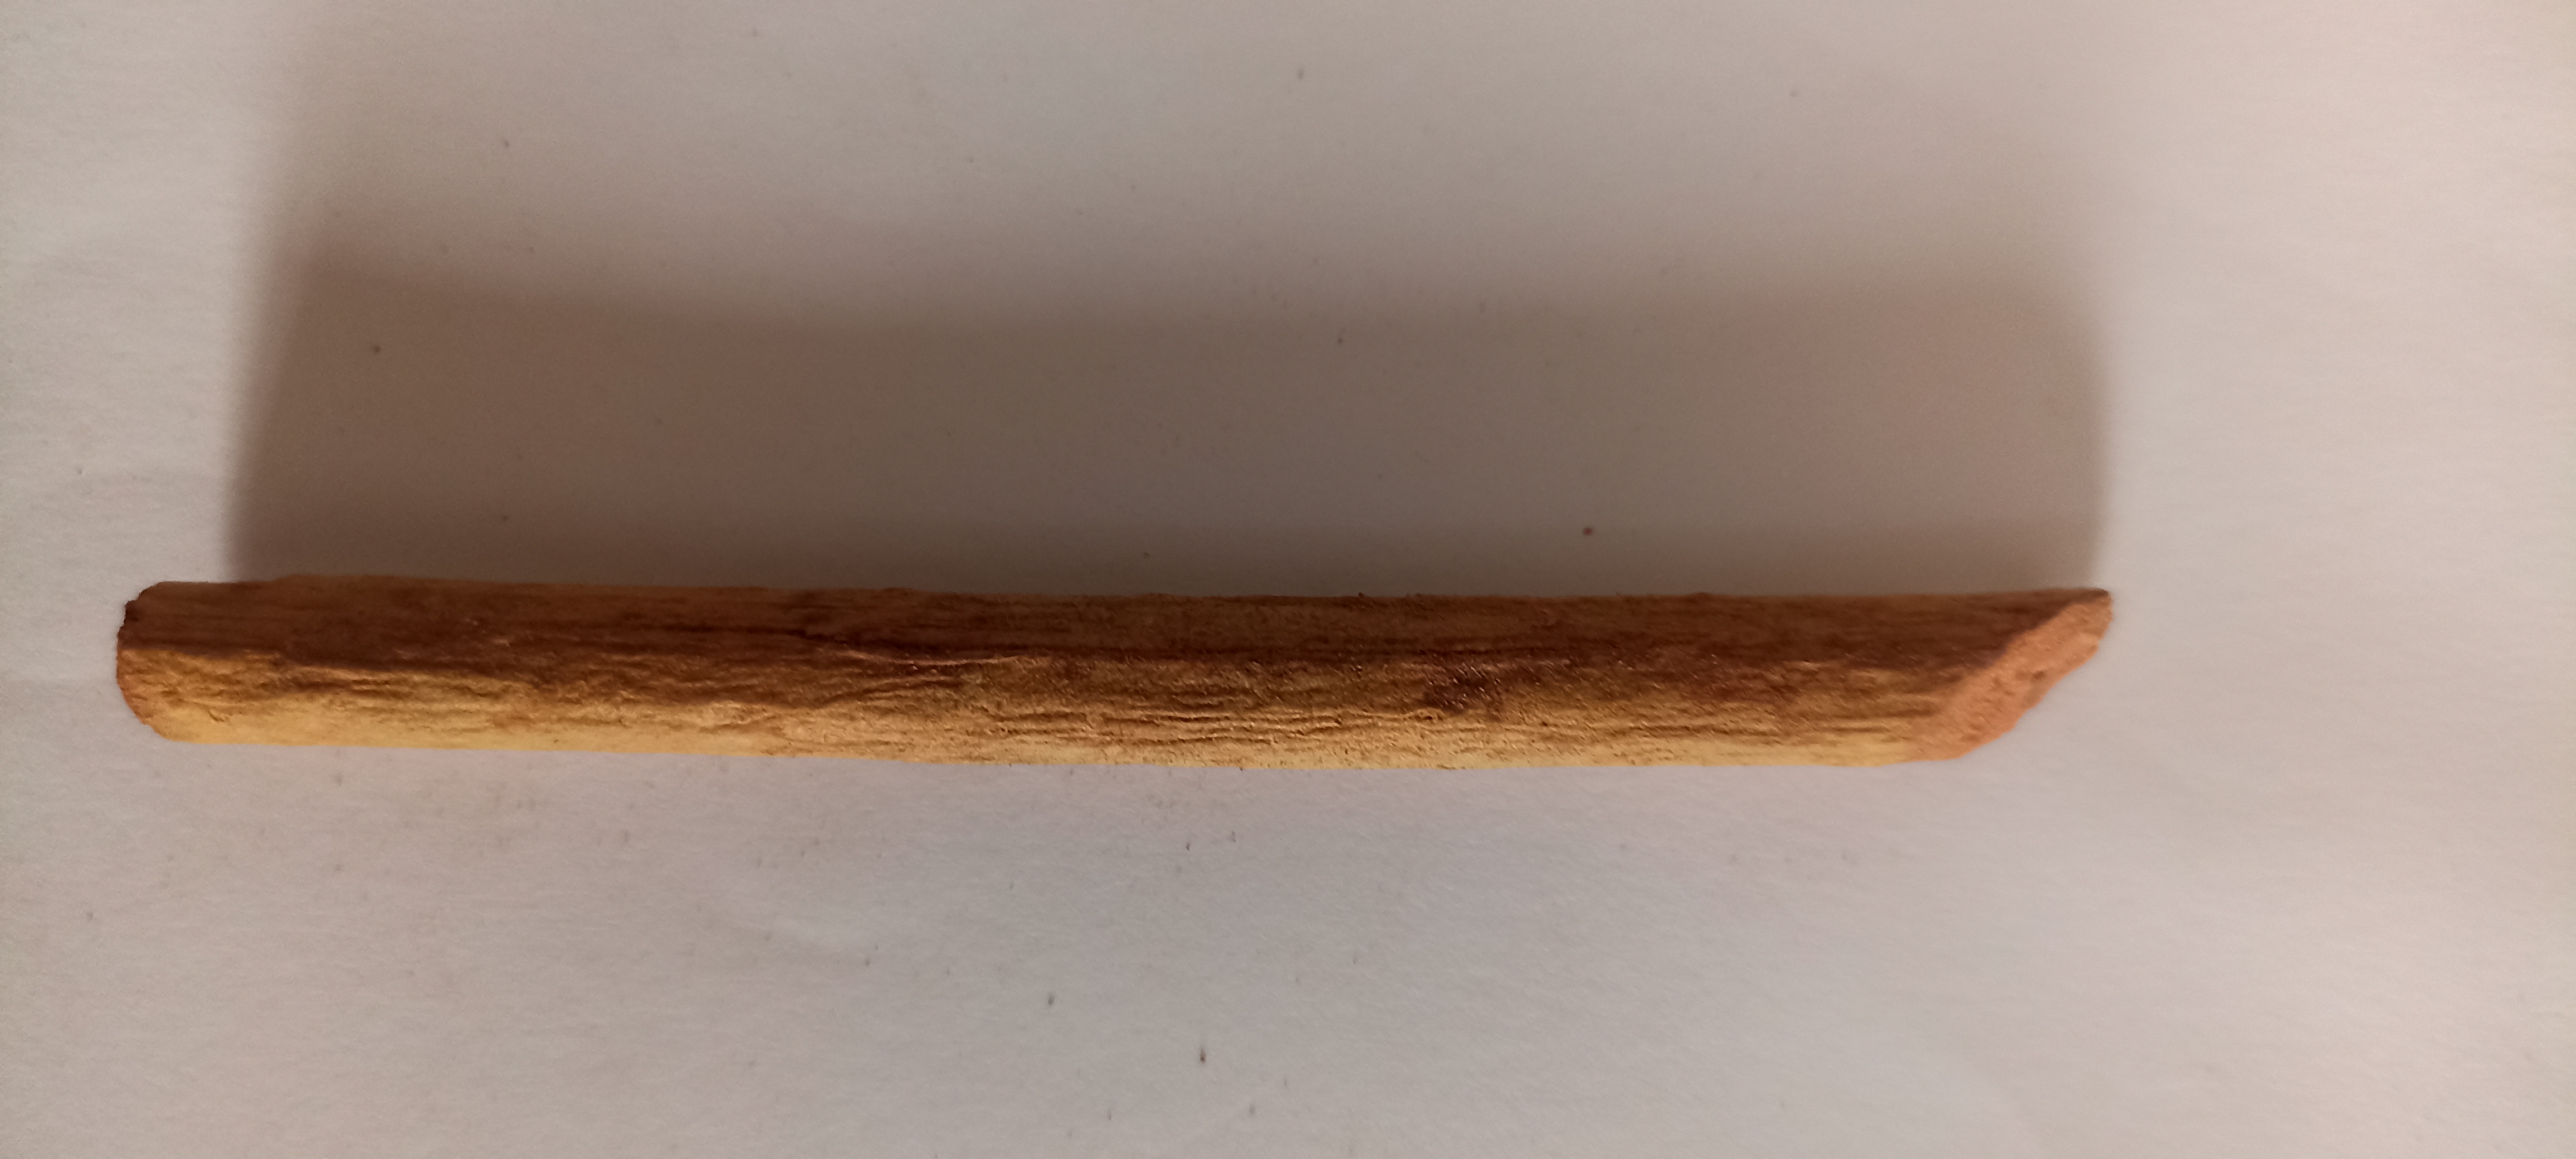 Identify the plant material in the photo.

manjistha
